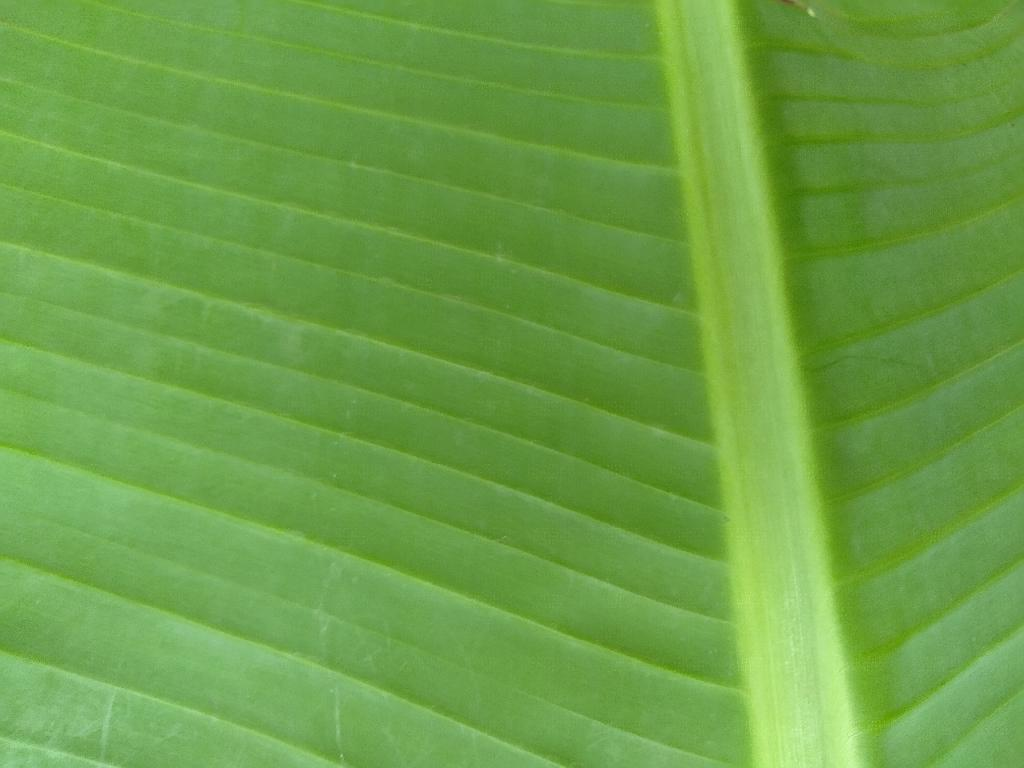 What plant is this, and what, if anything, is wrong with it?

banana, healthy
